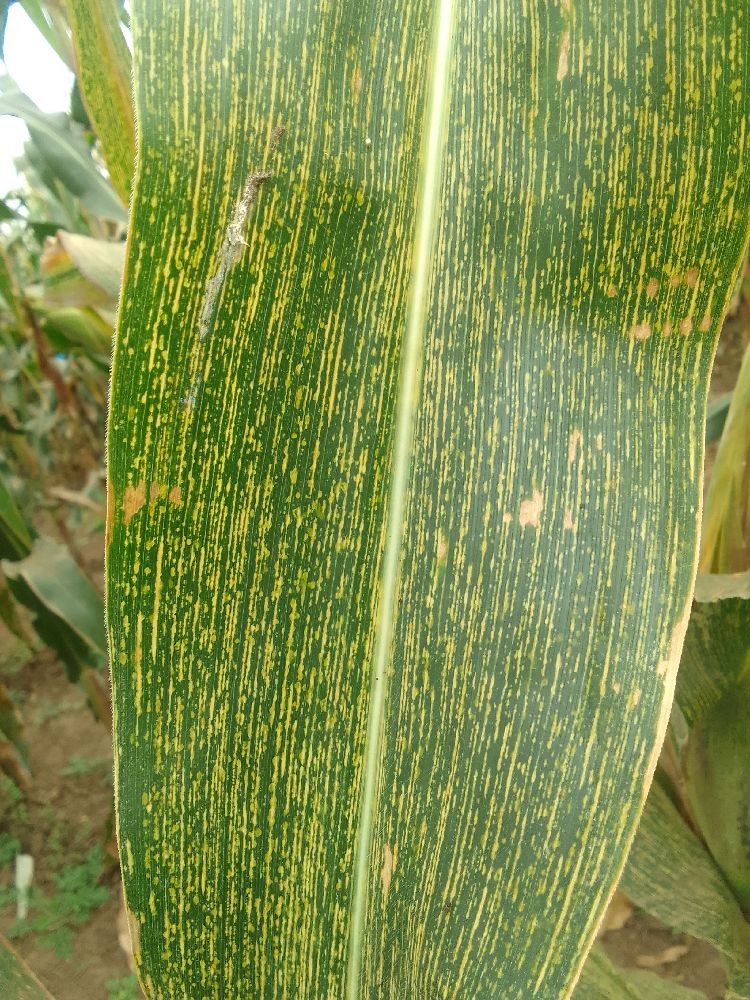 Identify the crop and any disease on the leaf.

maize, maize streak virus
